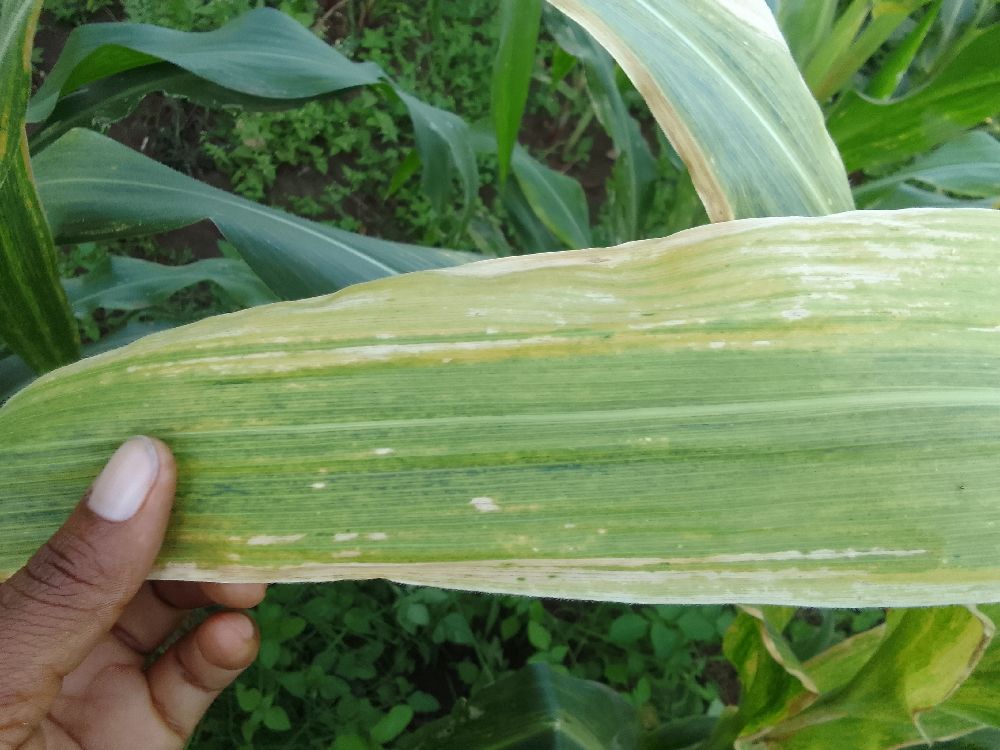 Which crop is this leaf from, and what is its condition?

maize, maize lethal necrosis
